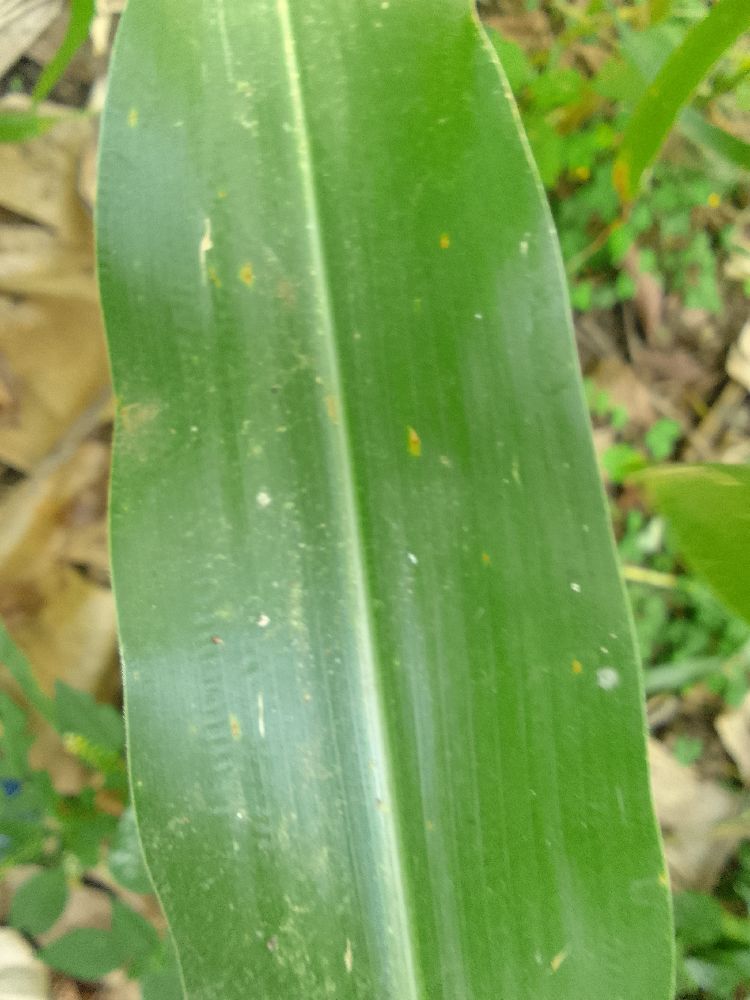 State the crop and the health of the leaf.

maize, healthy
